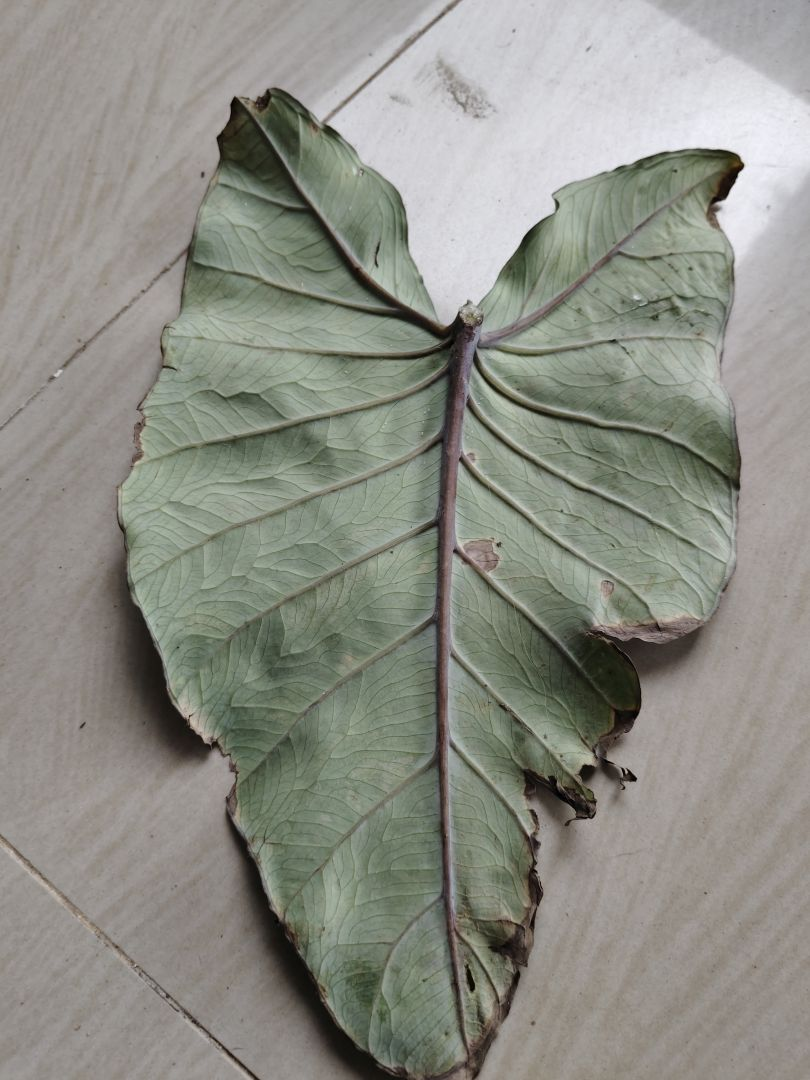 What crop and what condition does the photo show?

taro, leaf blight
